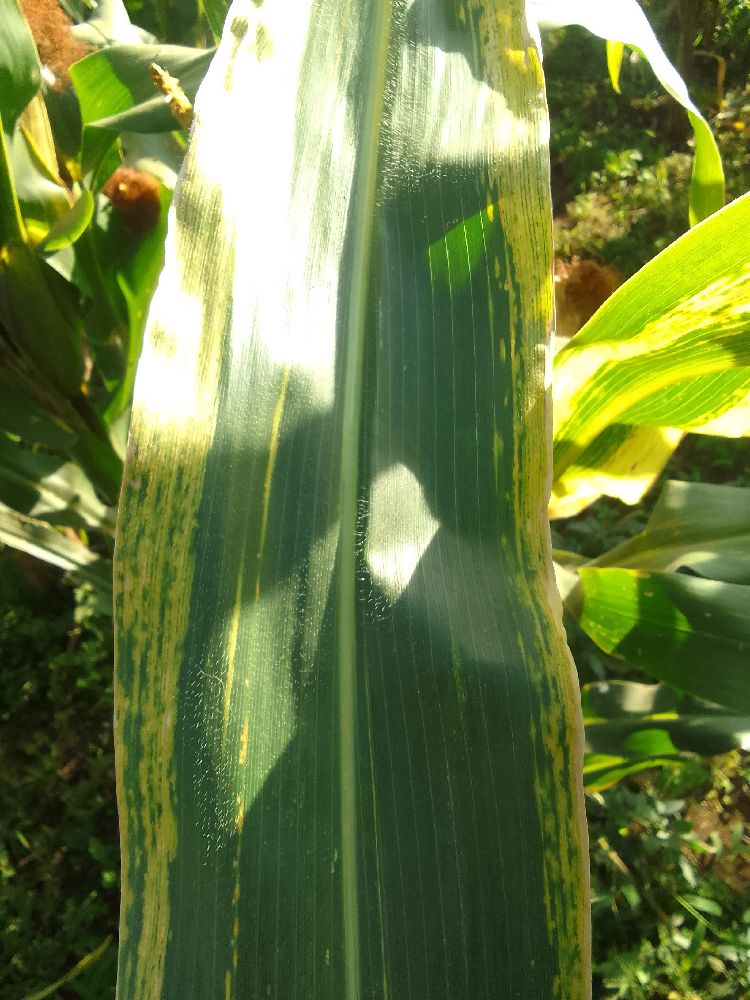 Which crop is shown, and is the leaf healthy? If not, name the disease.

maize, maize lethal necrosis
